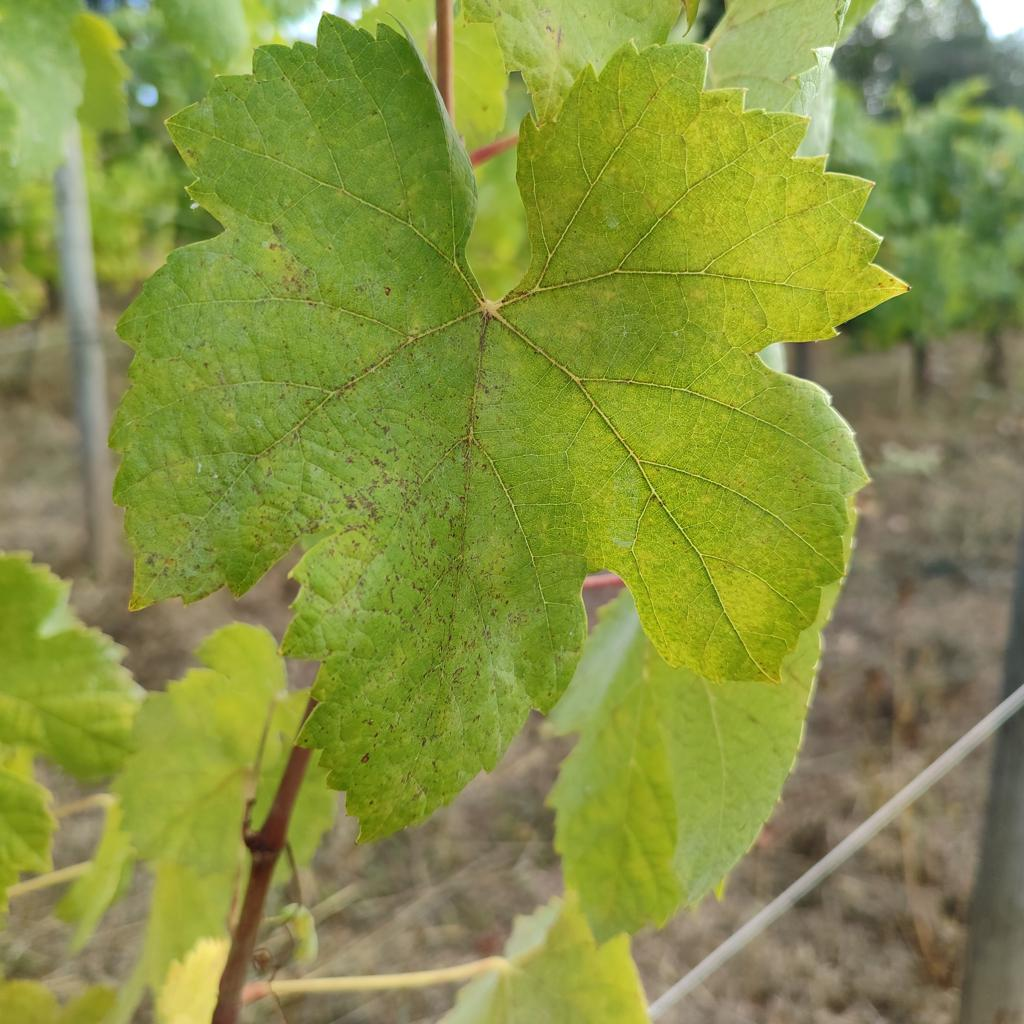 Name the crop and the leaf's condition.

grapevine, powdery mildew
